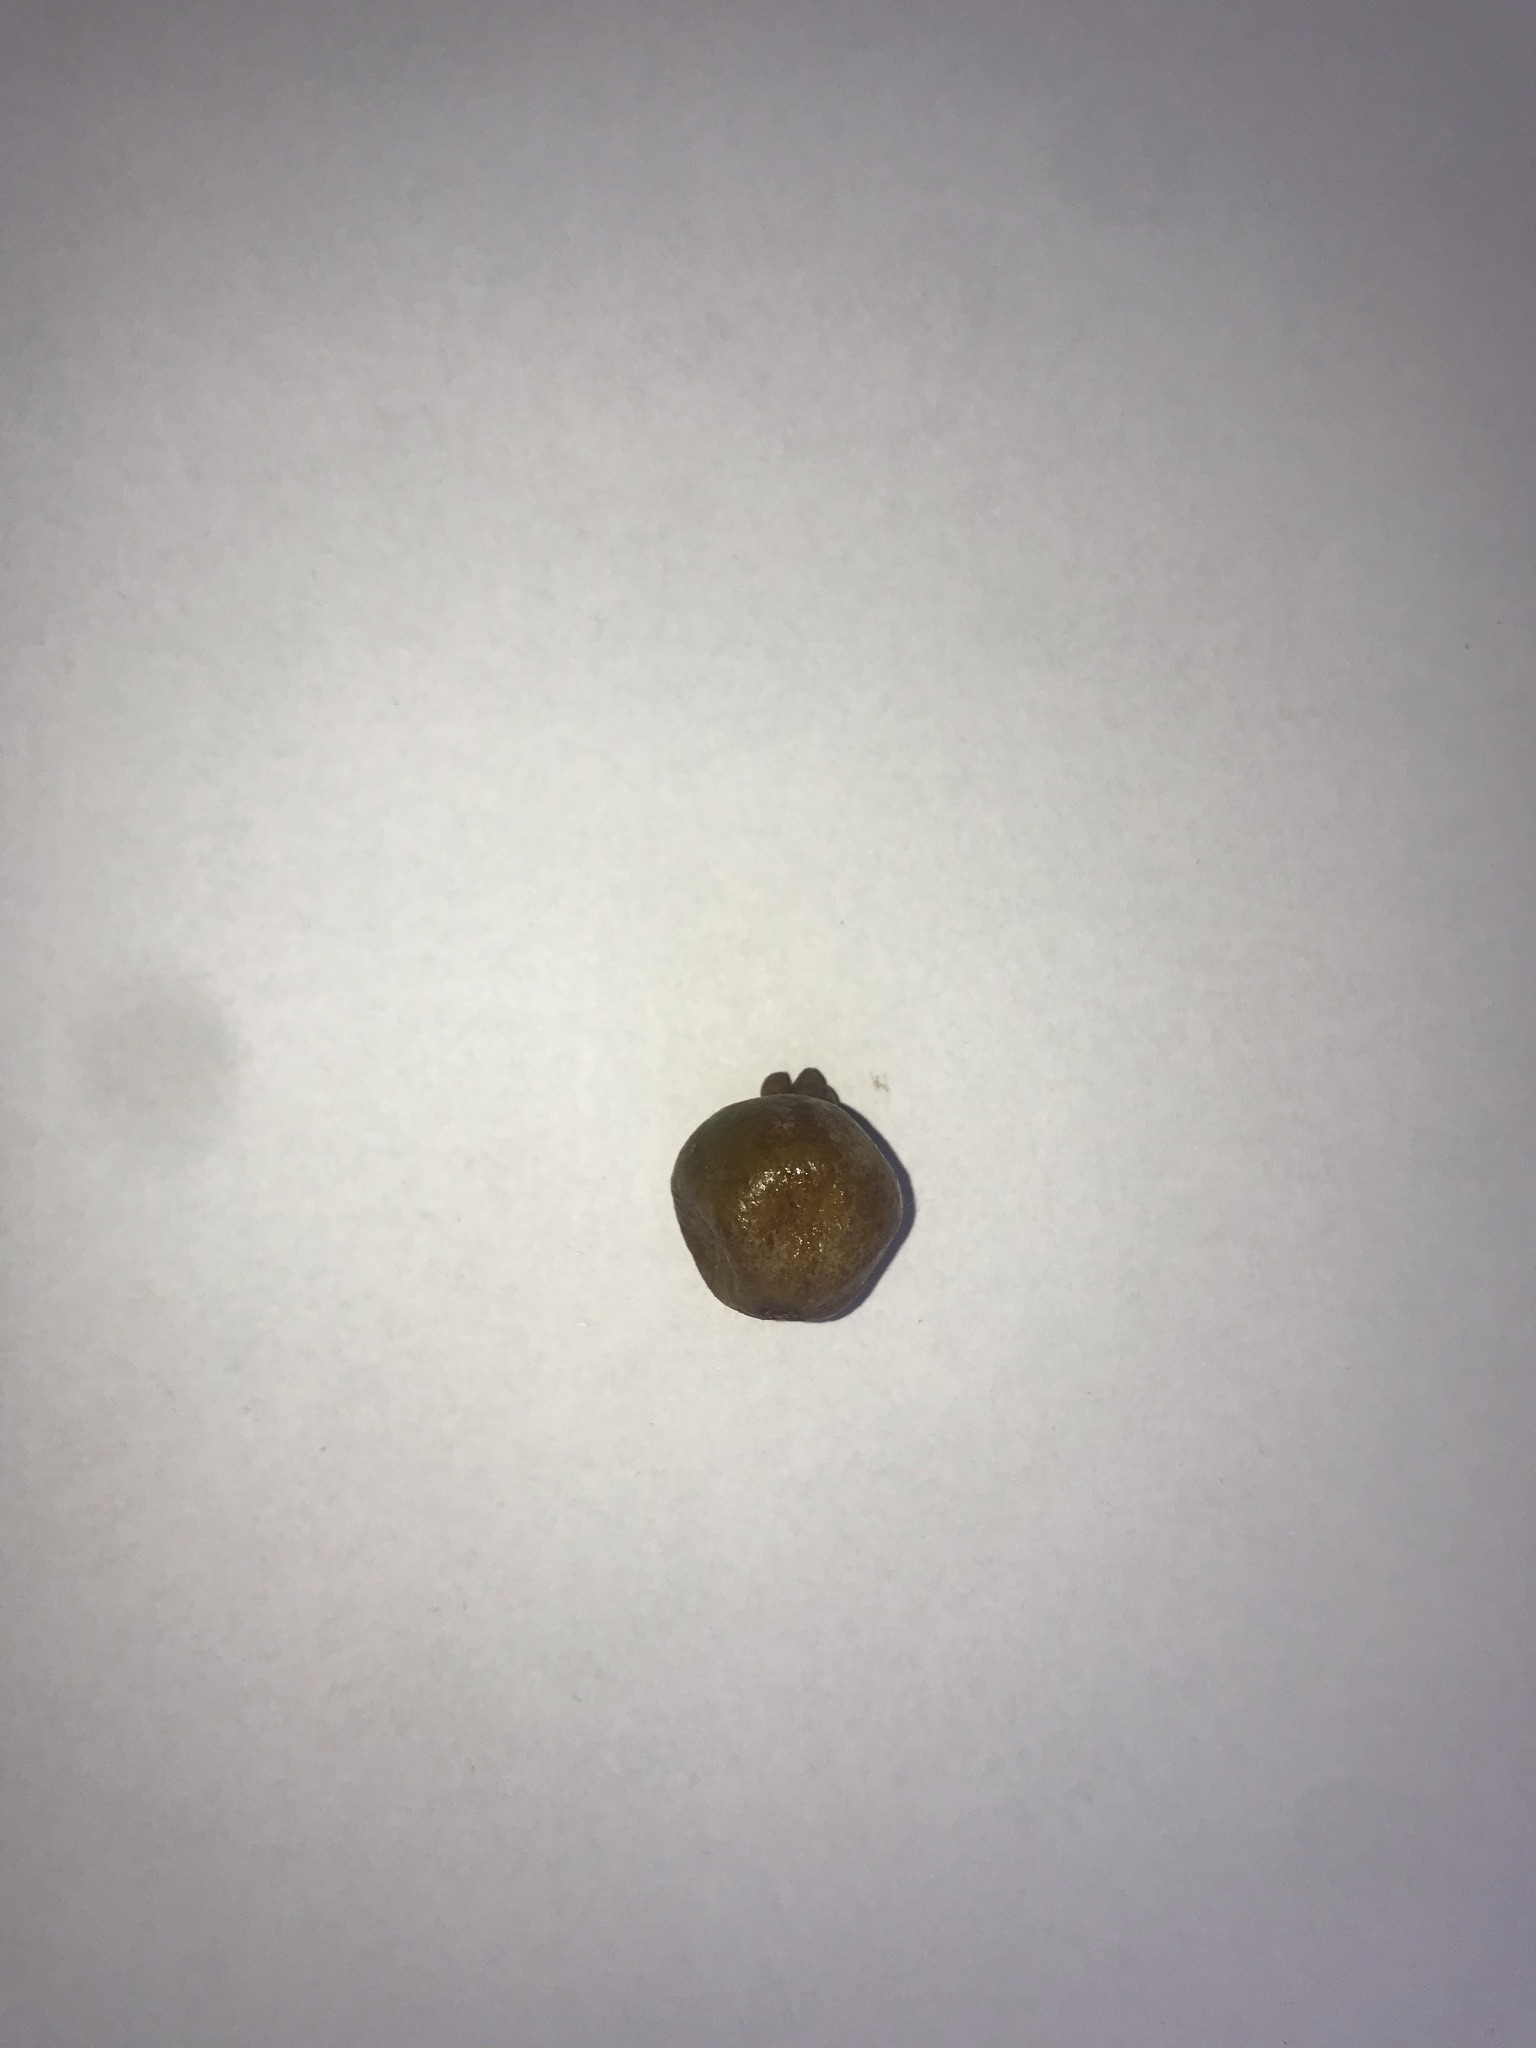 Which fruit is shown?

gabiroba
